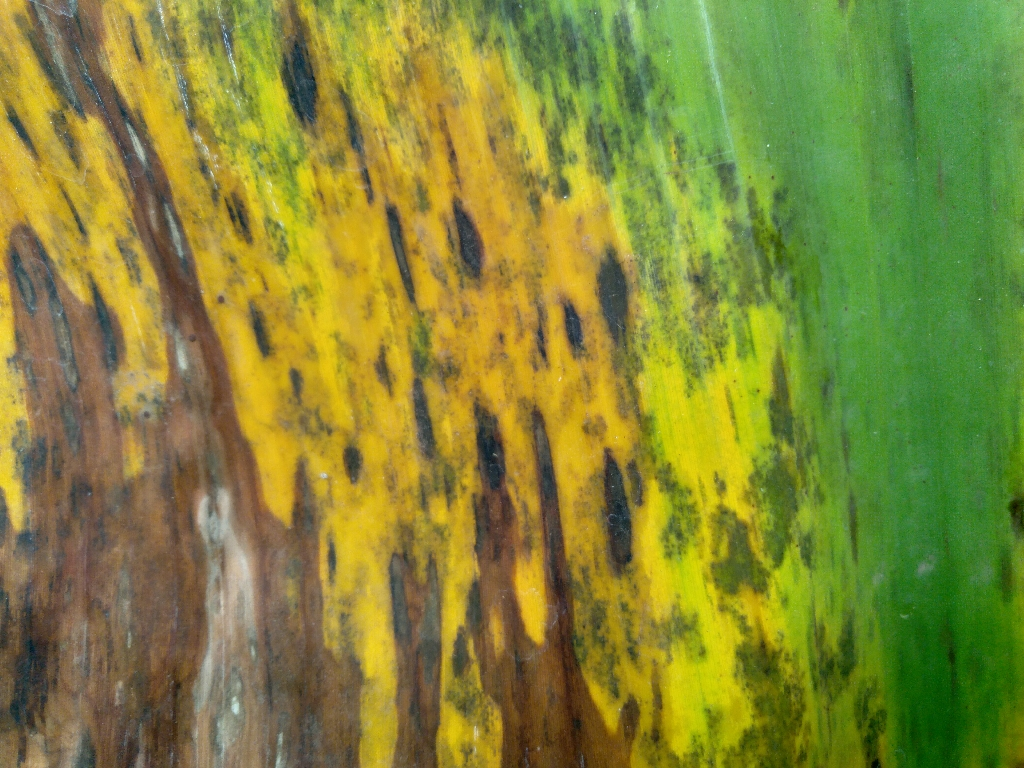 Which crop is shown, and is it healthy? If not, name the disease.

banana, black sigatoka
